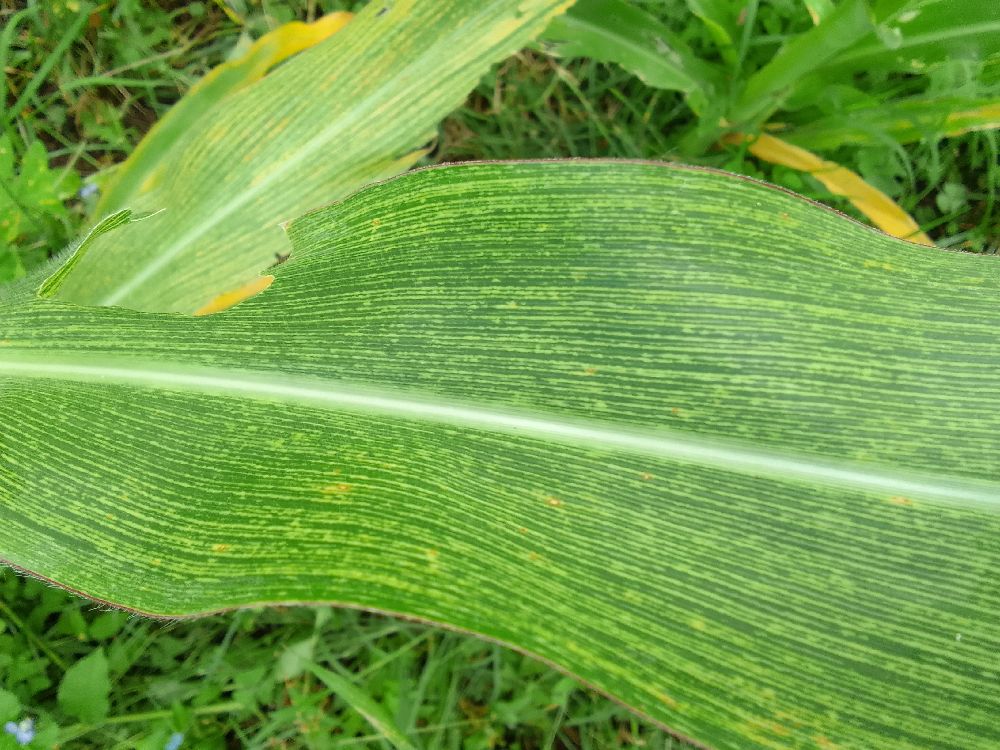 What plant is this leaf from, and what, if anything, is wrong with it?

maize, maize streak virus
